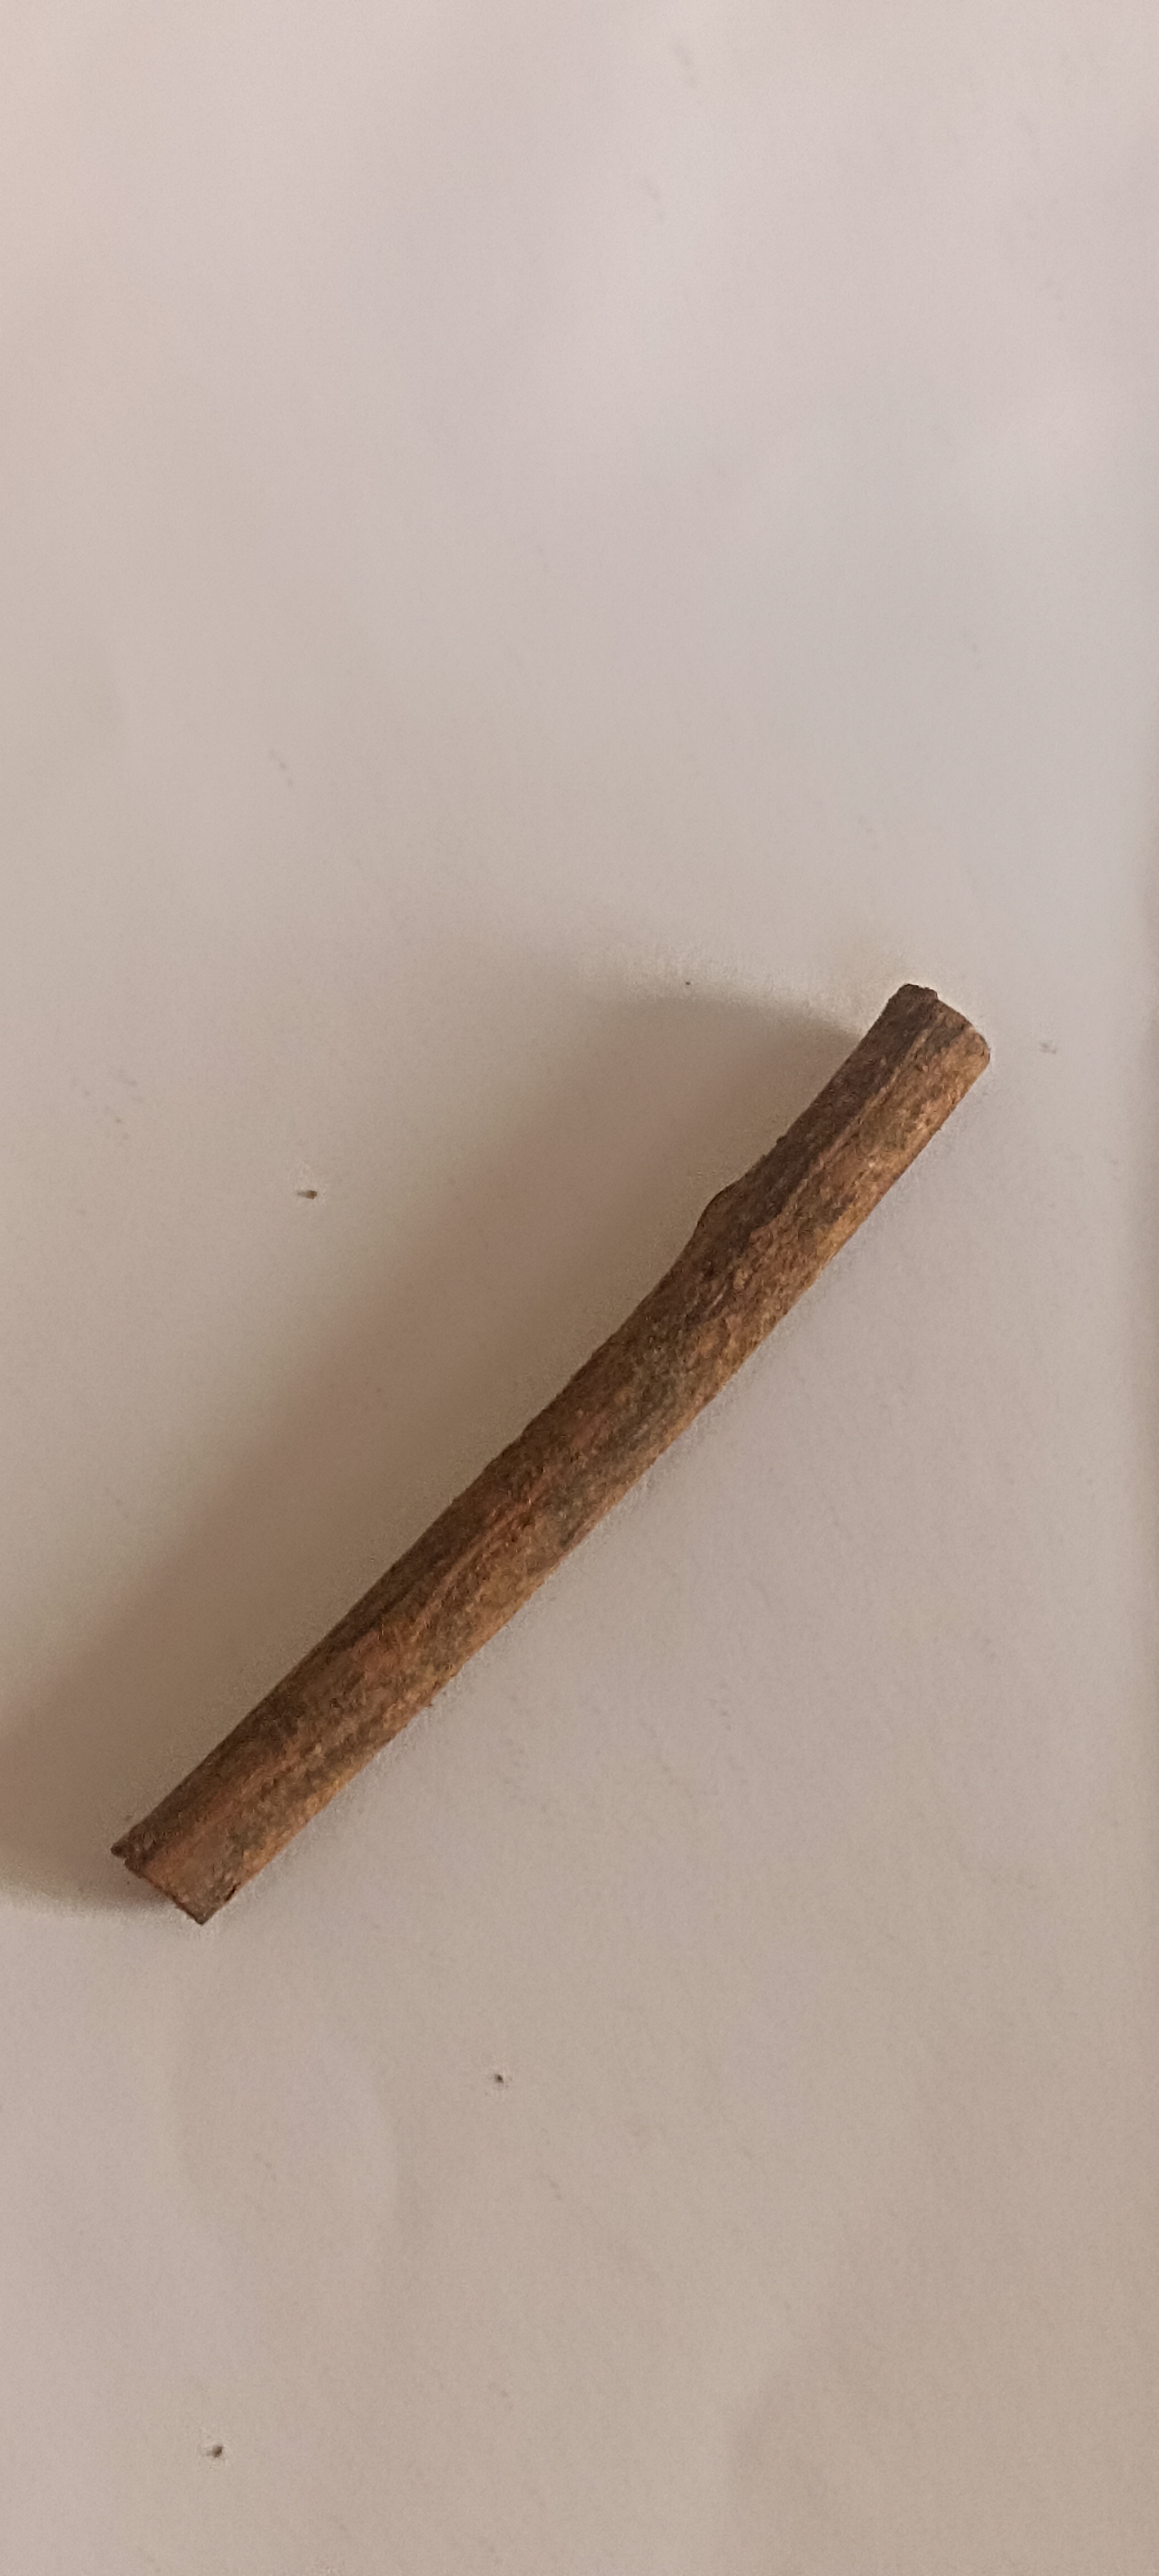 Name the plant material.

manjistha
